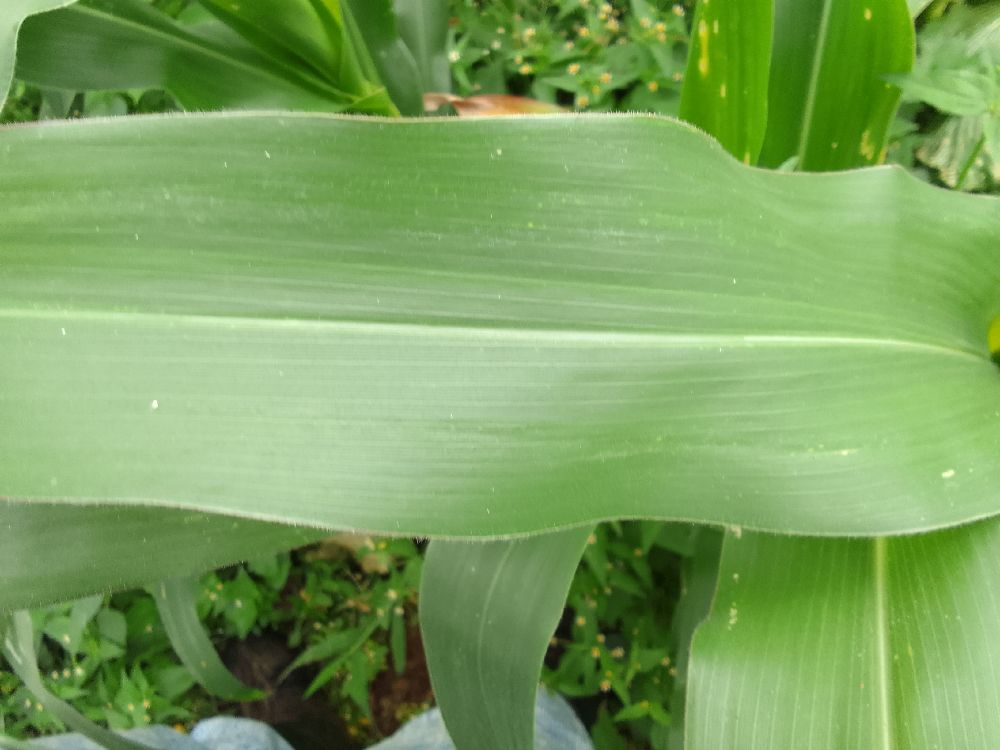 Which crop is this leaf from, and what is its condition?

maize, healthy
